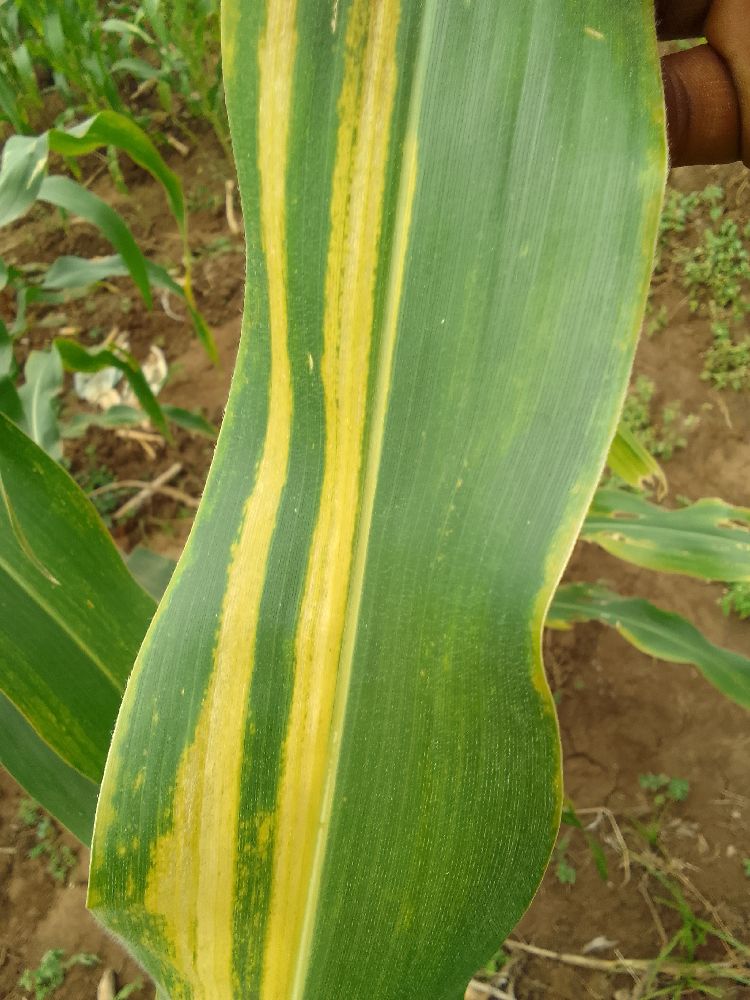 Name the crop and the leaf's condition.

maize, maize lethal necrosis
